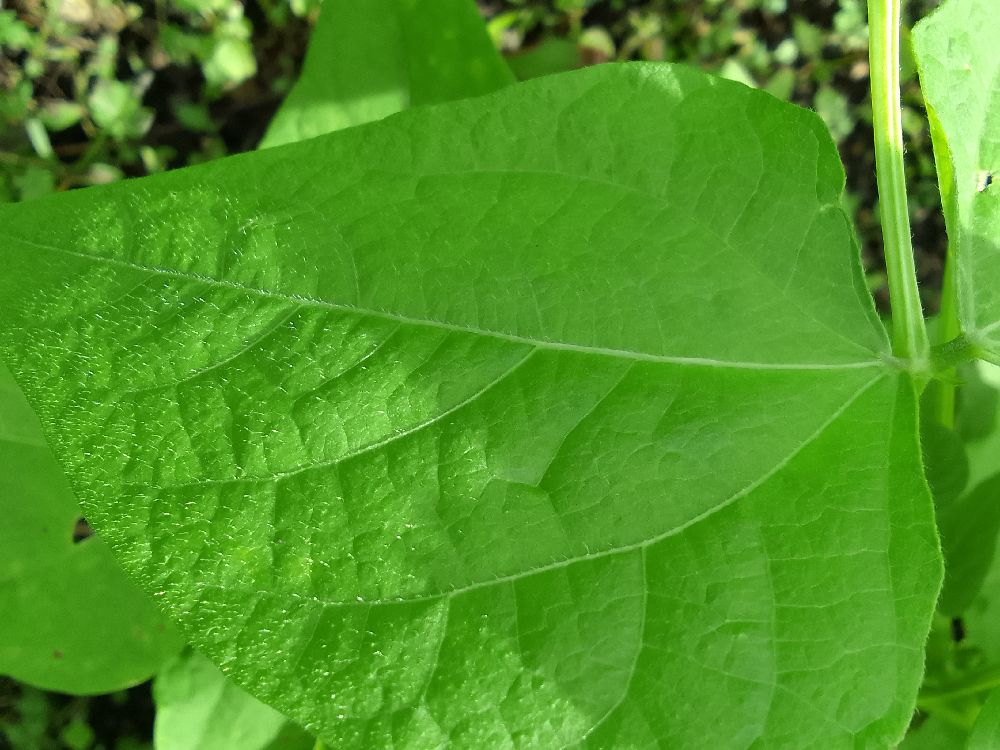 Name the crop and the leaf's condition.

common bean, healthy
